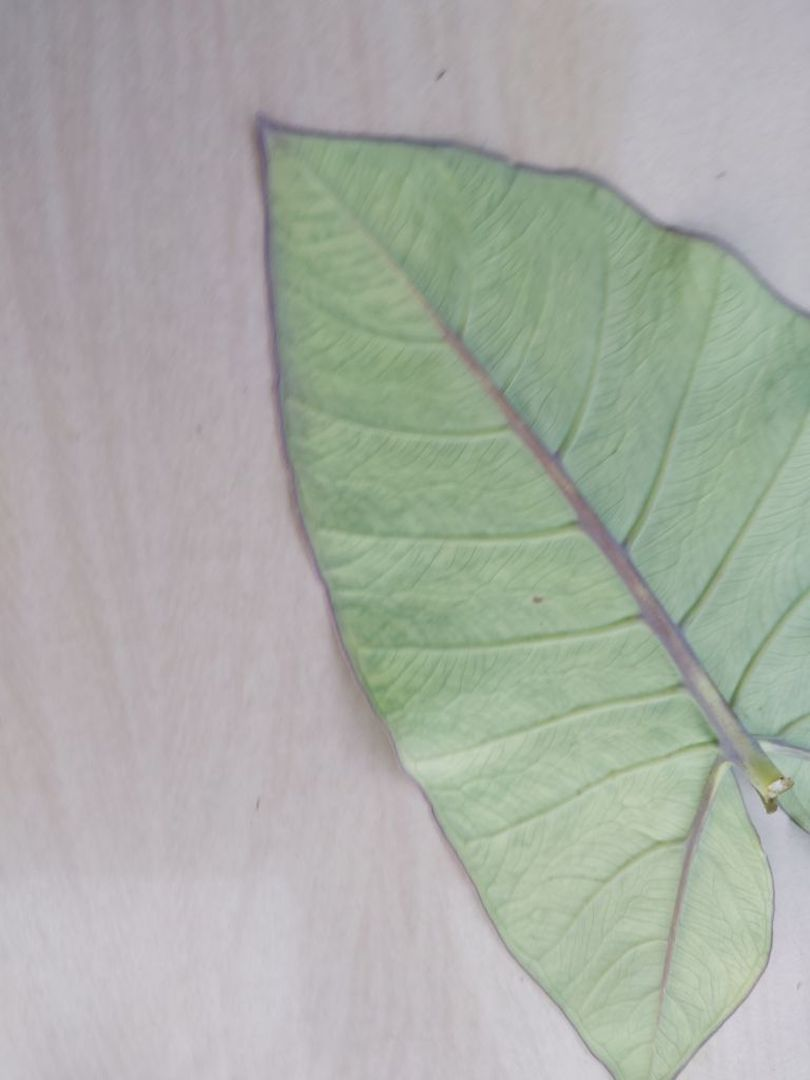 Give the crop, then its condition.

taro, mosaic
